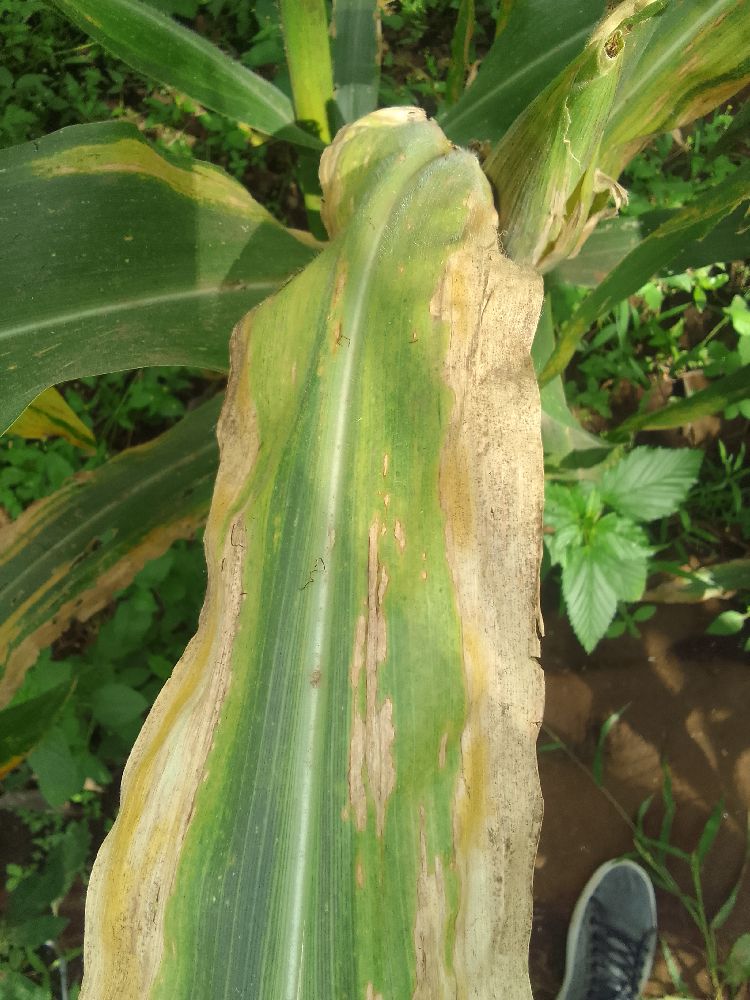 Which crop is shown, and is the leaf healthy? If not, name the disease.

maize, maize lethal necrosis
